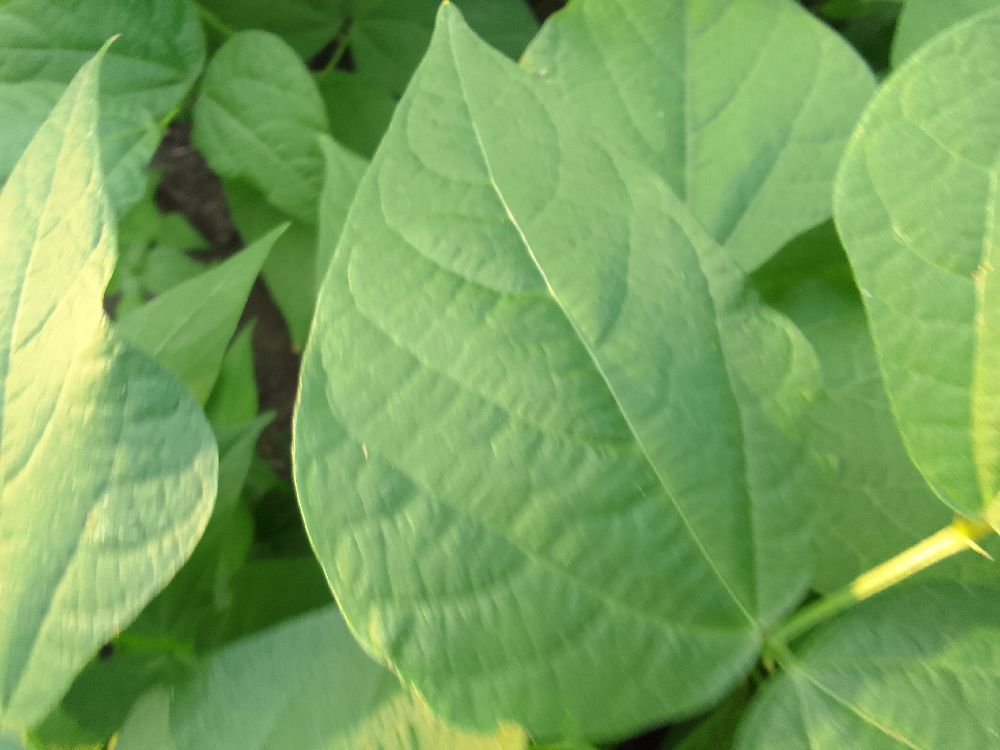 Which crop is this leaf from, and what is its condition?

common bean, healthy
